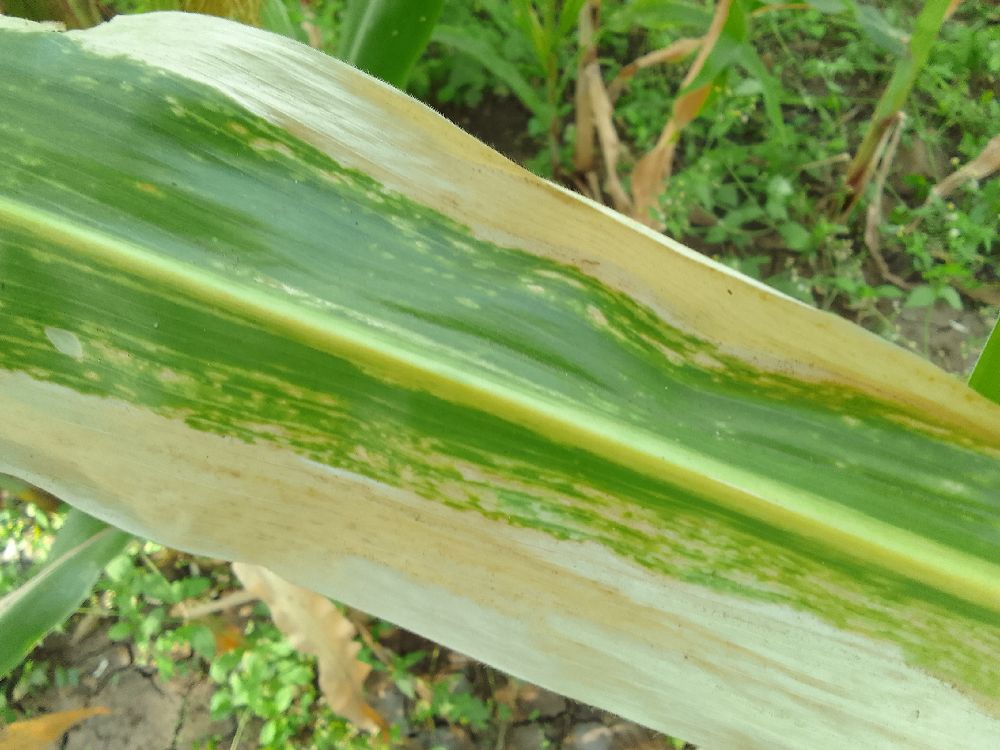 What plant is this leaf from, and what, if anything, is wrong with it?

maize, maize lethal necrosis
